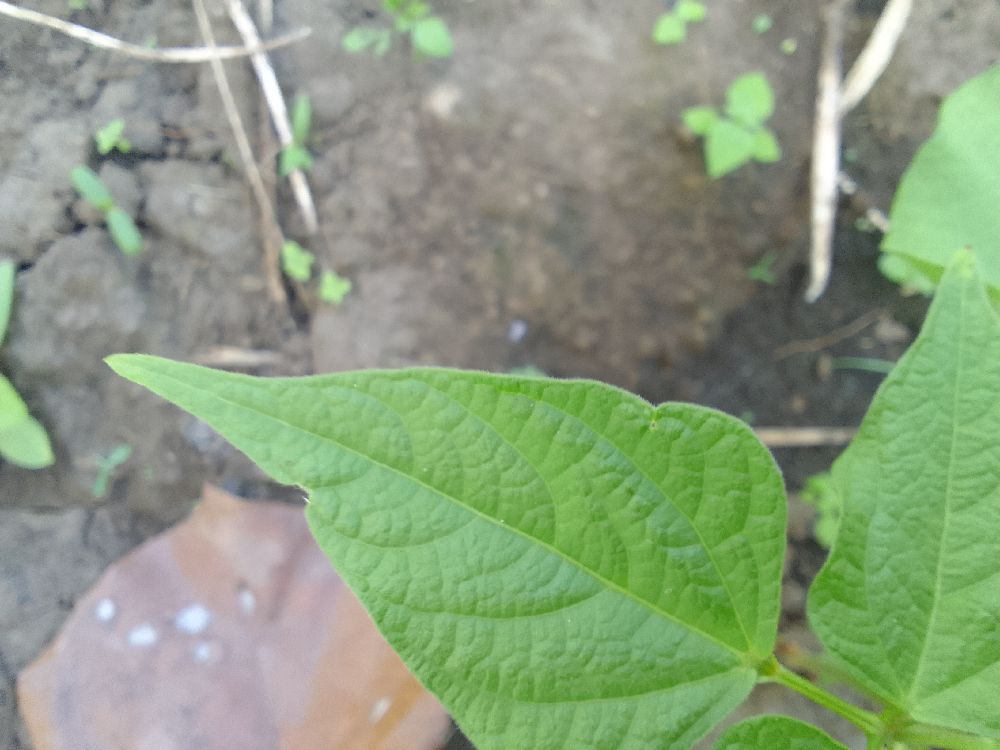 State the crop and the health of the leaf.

common bean, healthy
